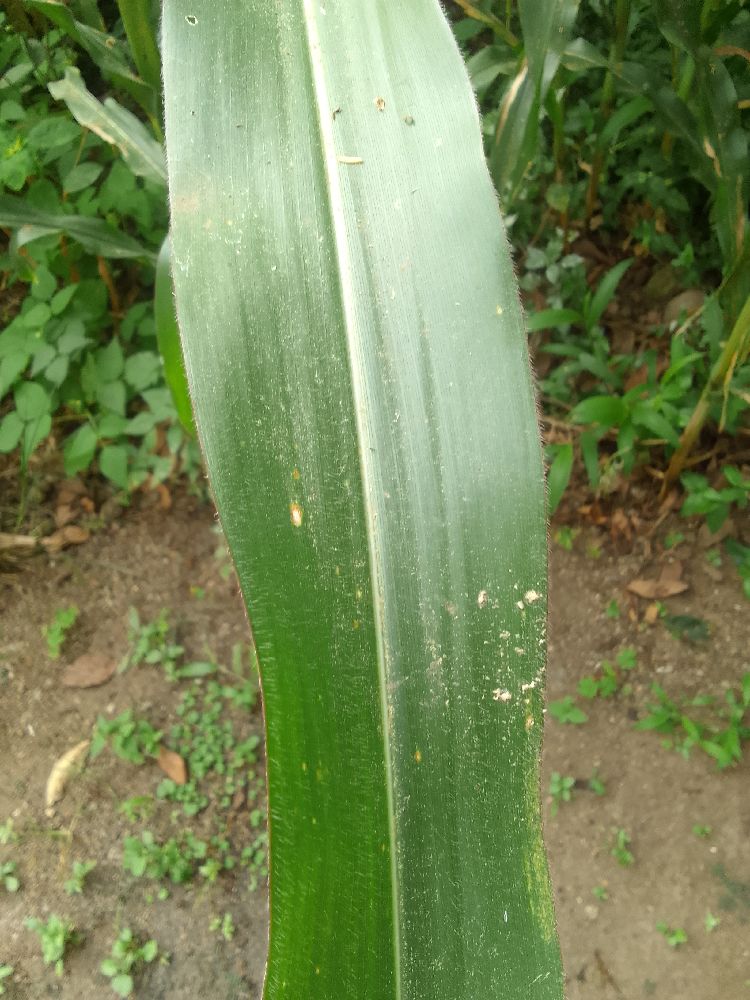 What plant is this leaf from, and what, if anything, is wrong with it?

maize, healthy
